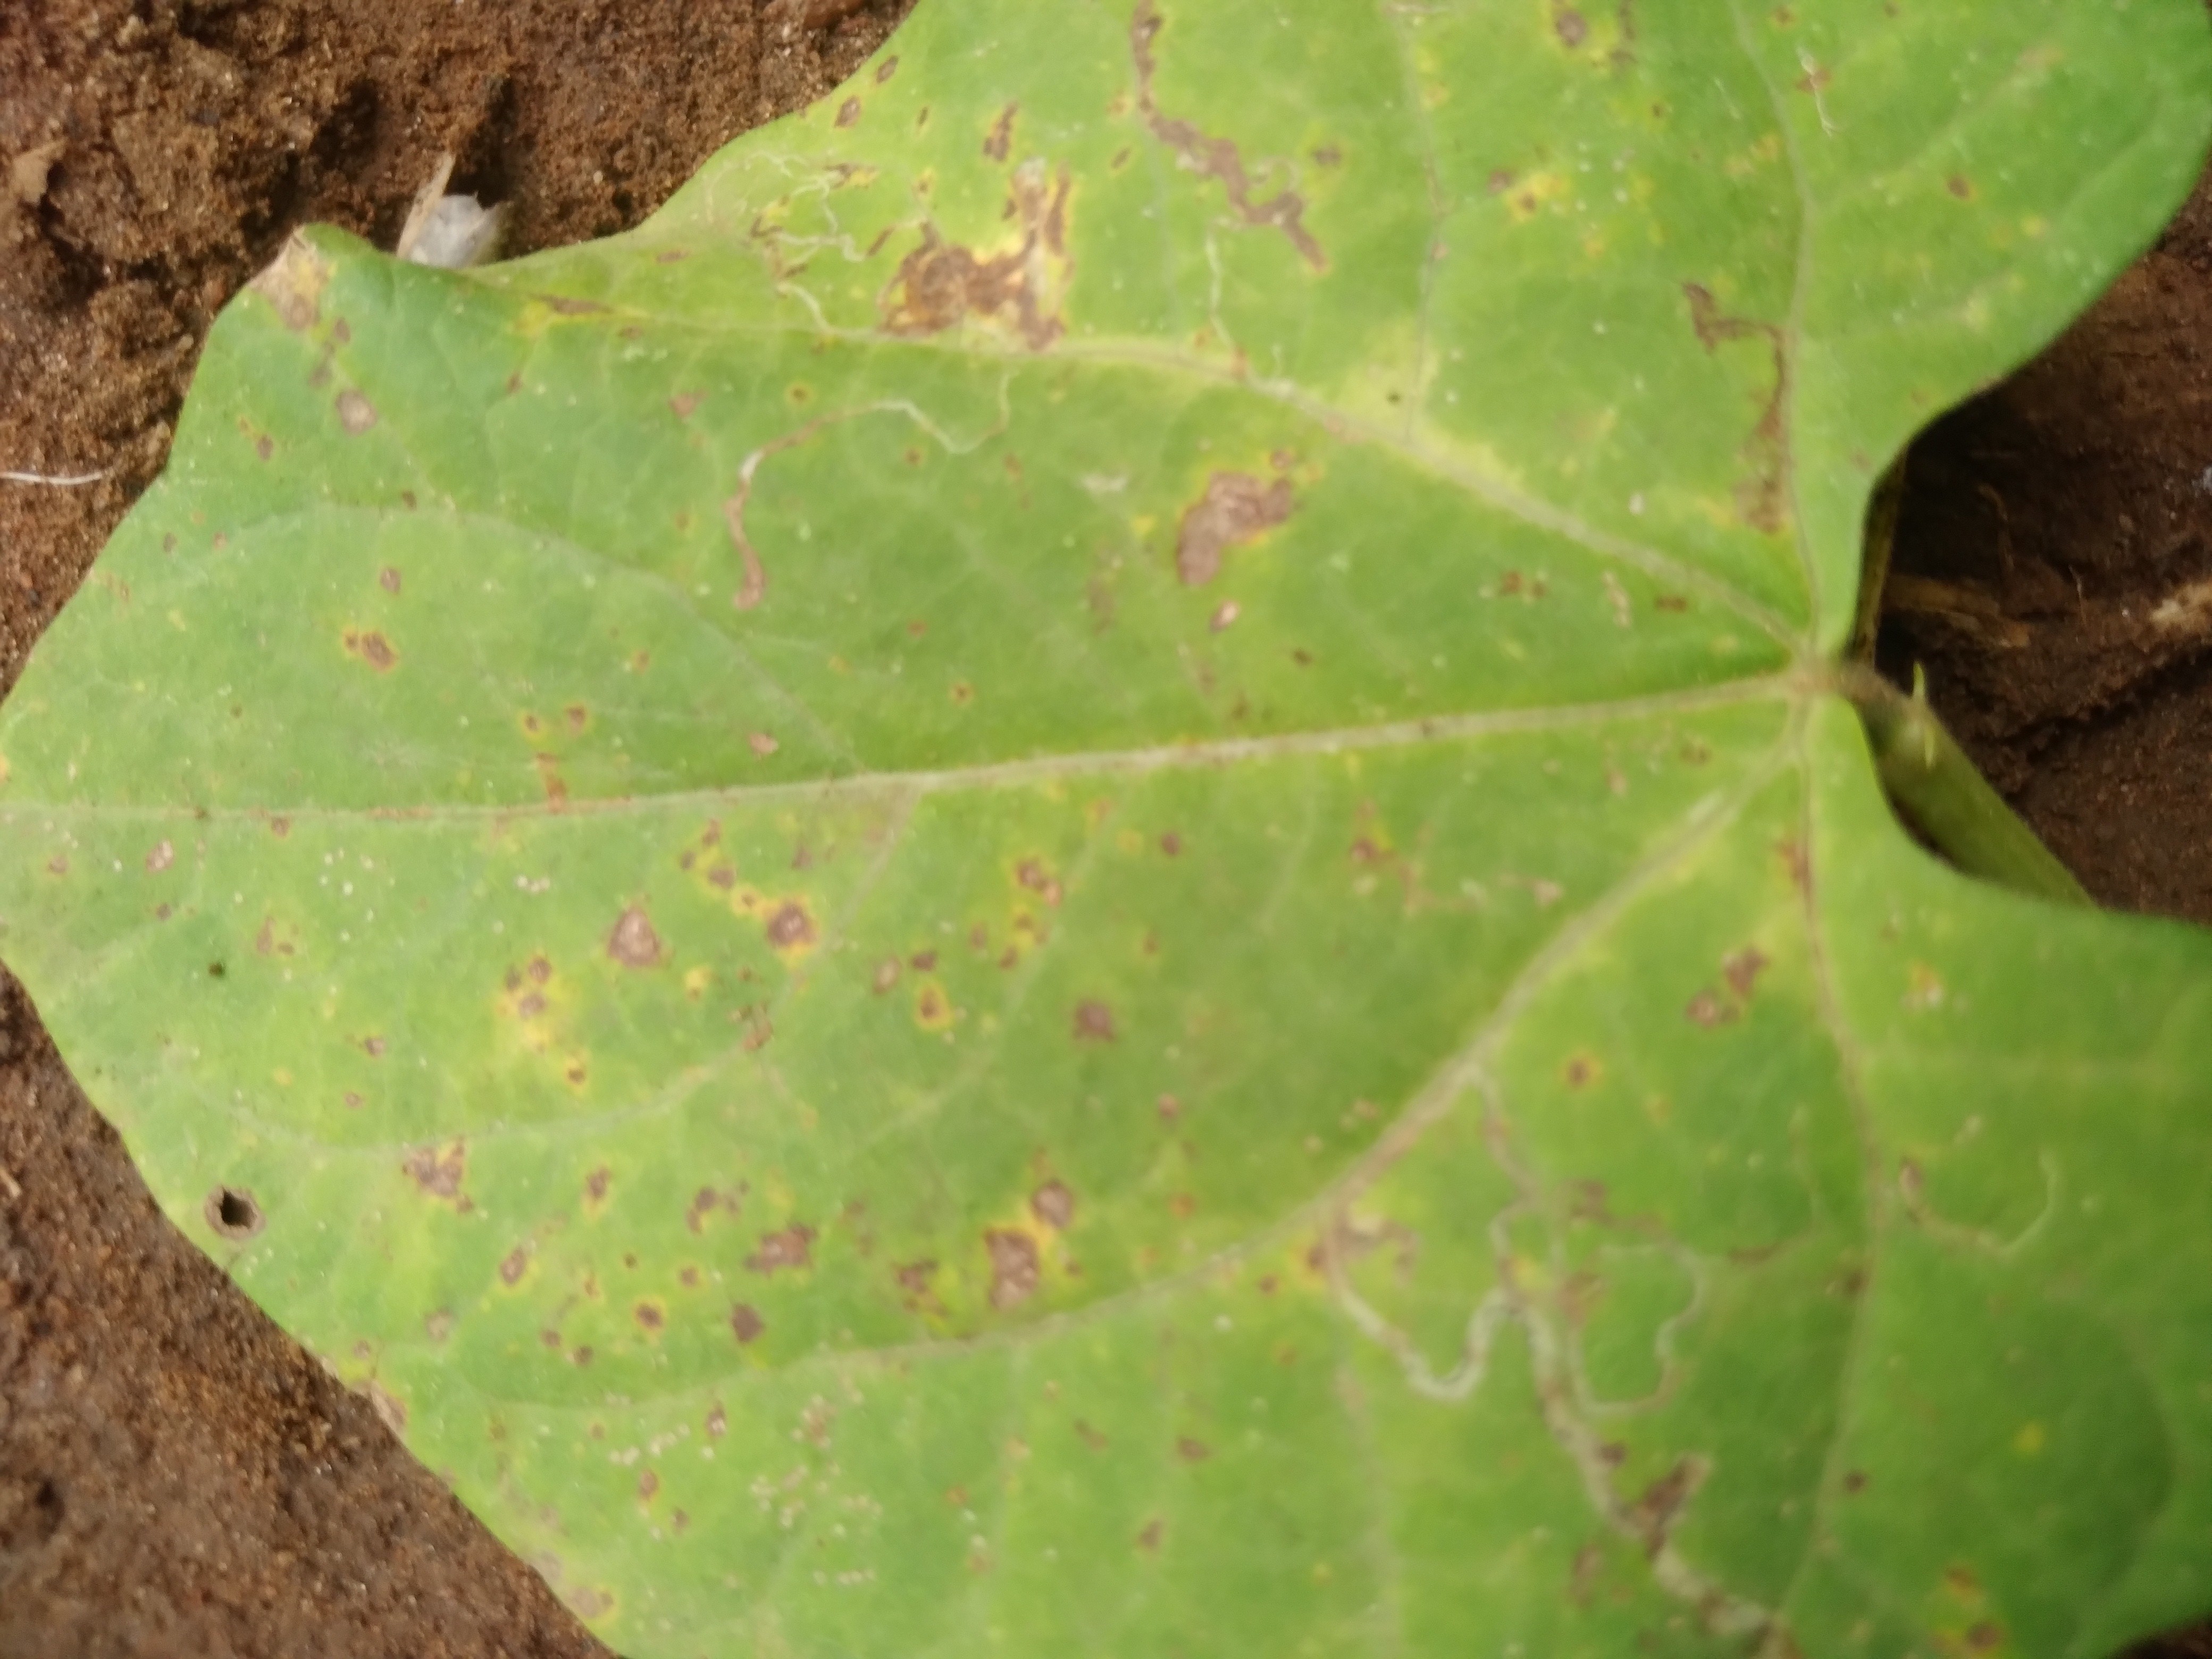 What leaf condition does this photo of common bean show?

rust
